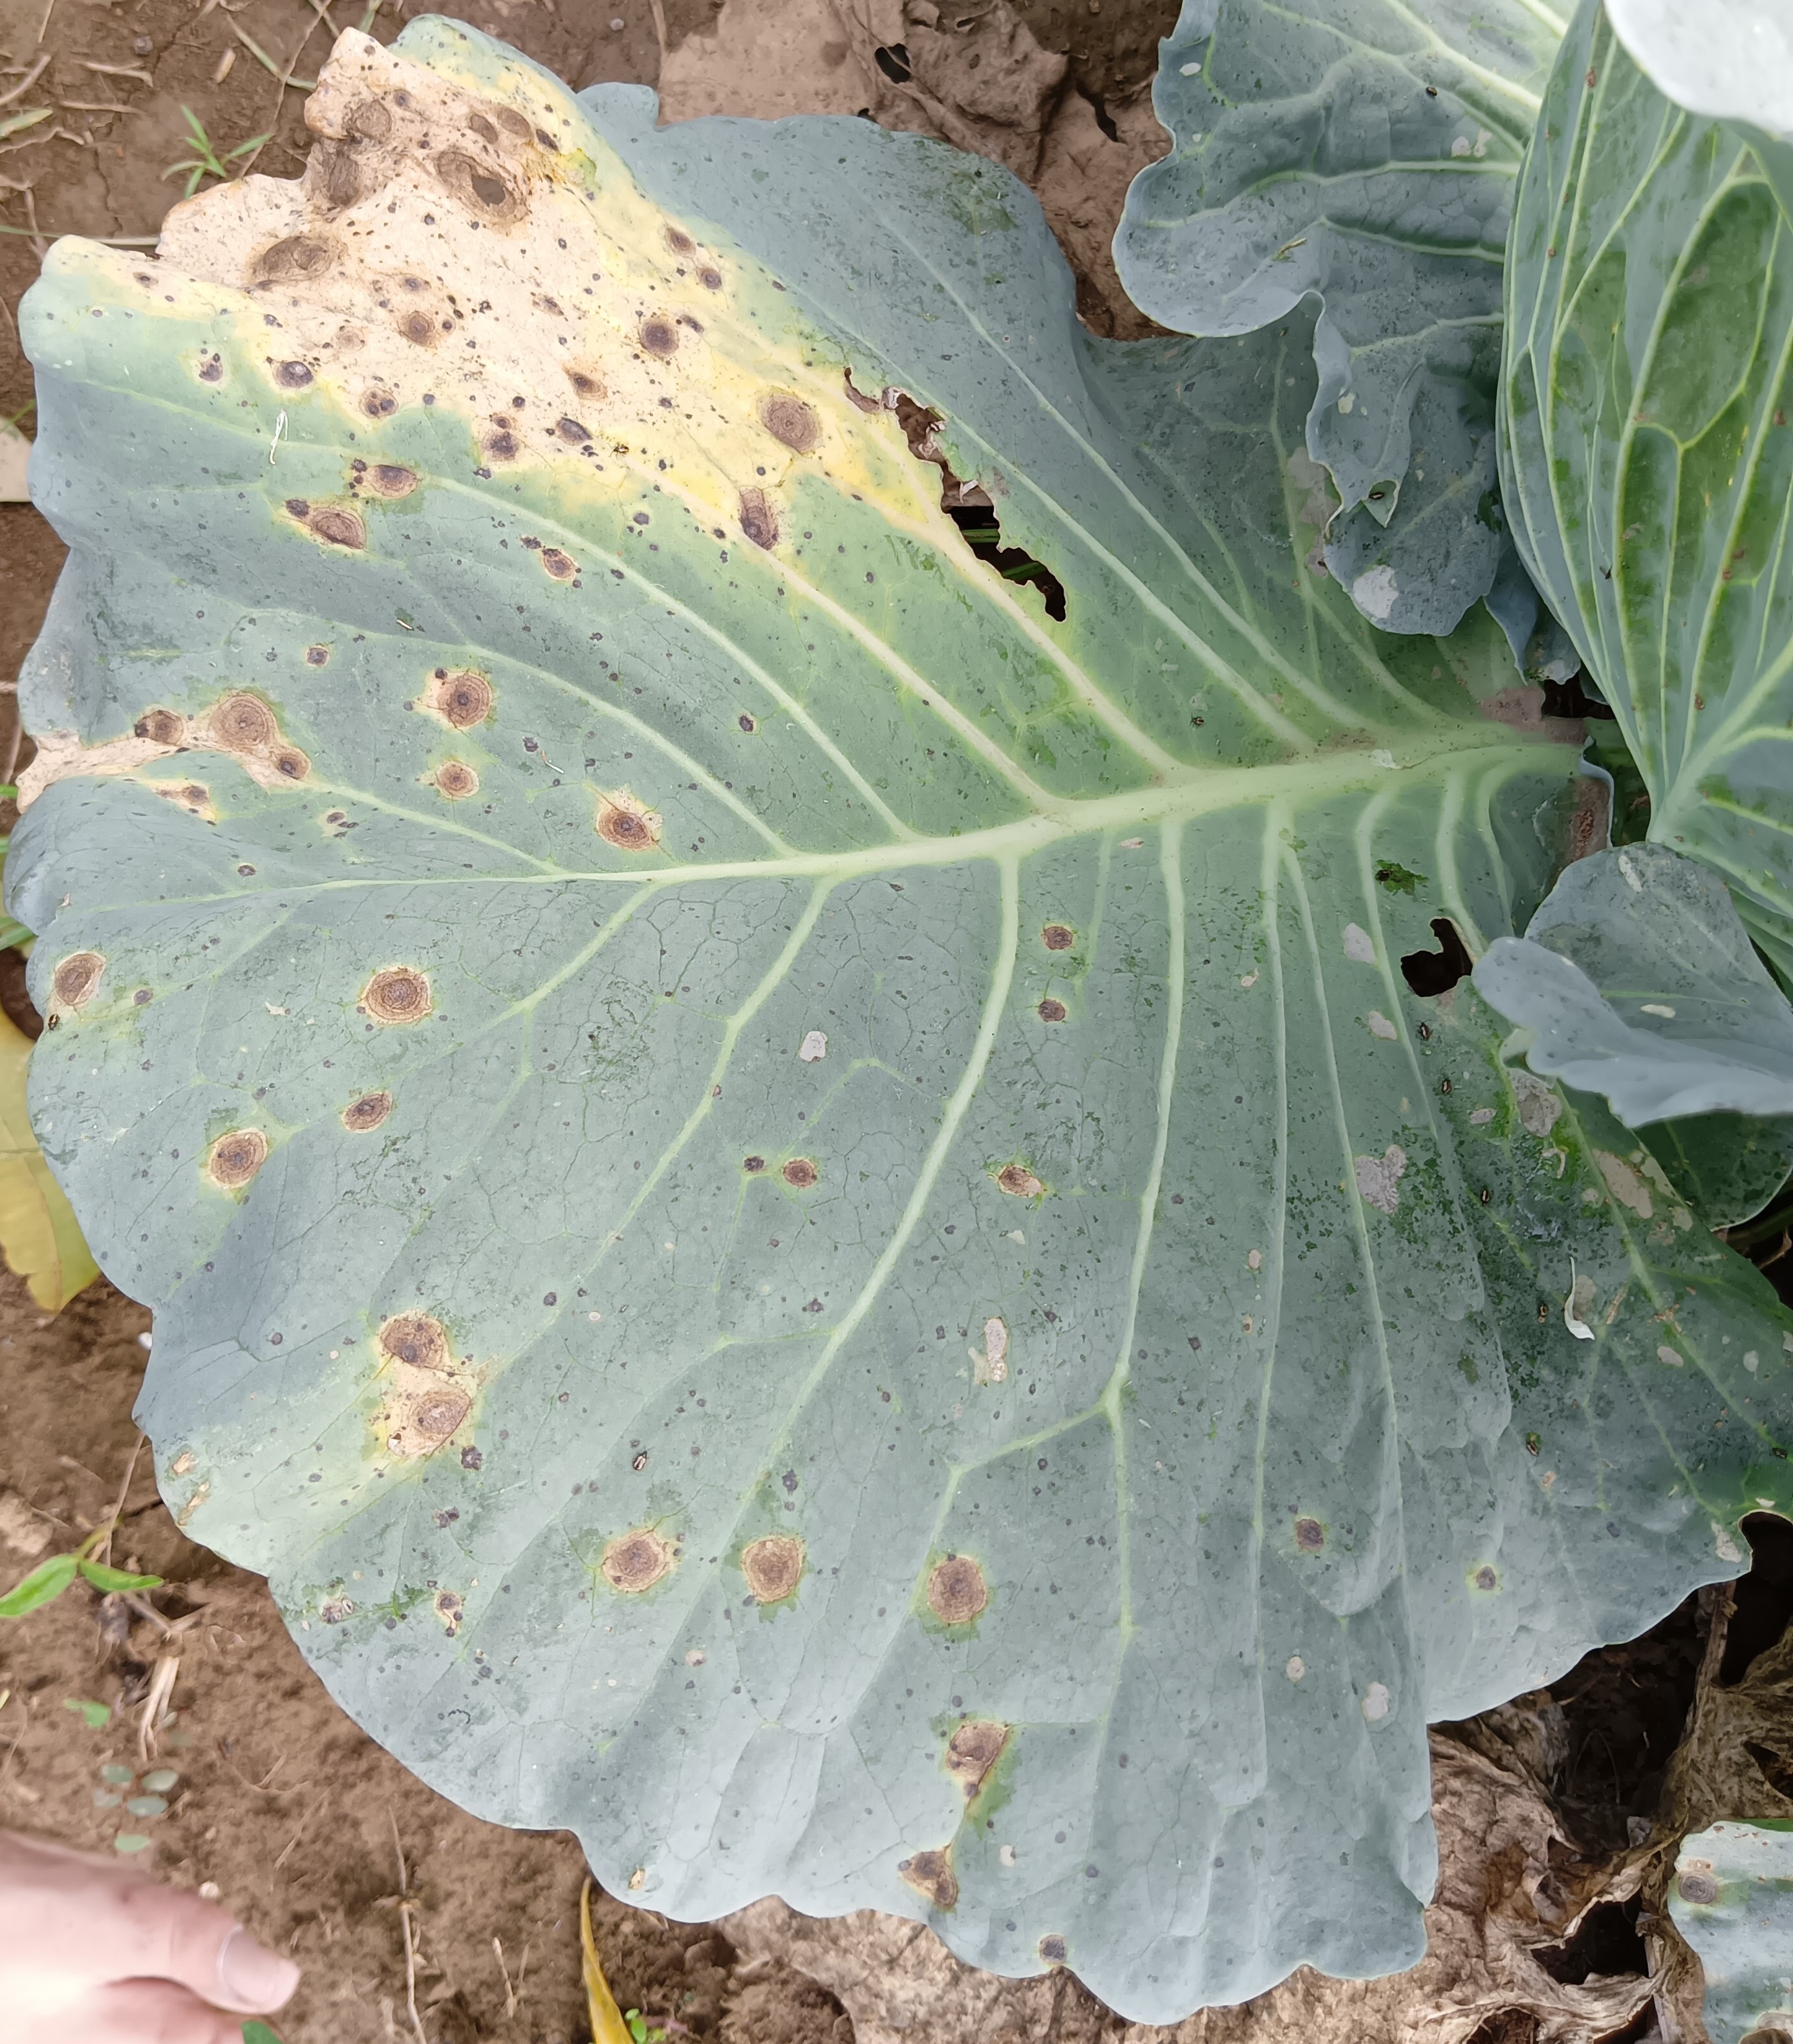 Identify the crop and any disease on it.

cabbage, alternaria
